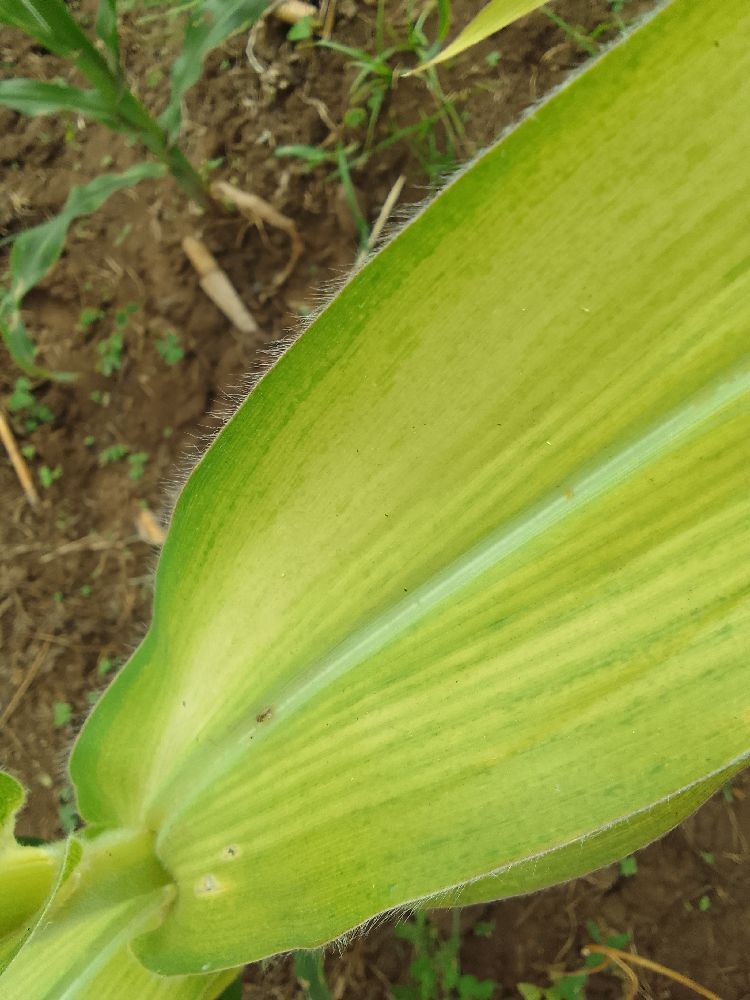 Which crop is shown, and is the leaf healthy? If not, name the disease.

maize, maize lethal necrosis
